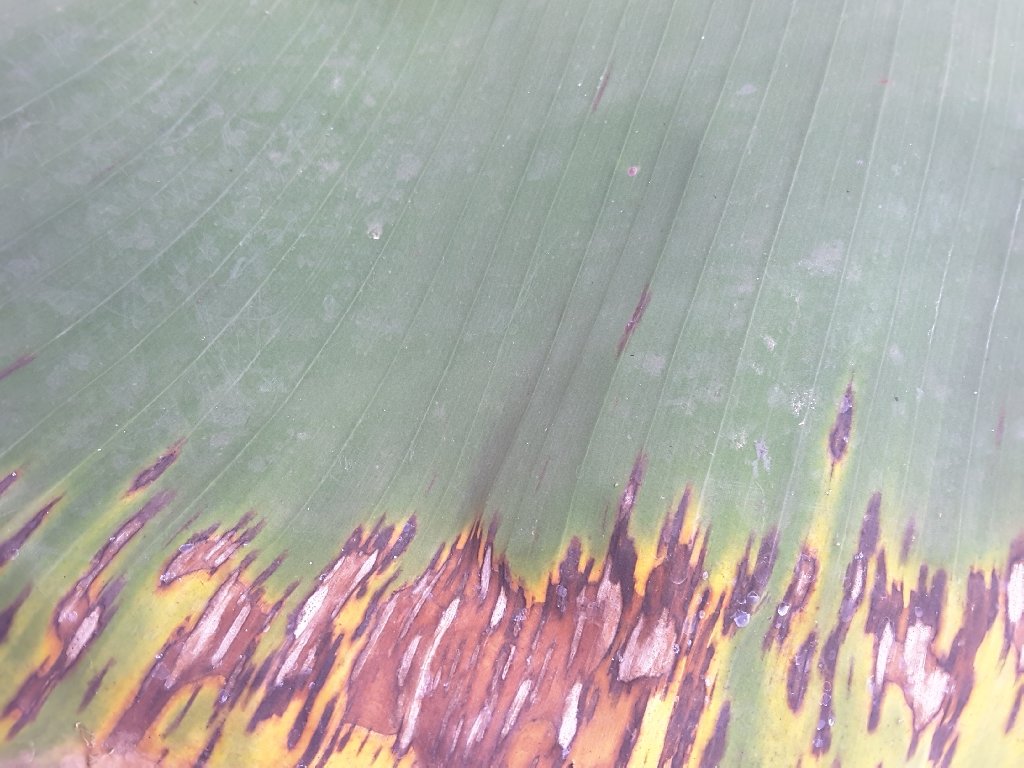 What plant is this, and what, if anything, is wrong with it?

banana, black sigatoka
